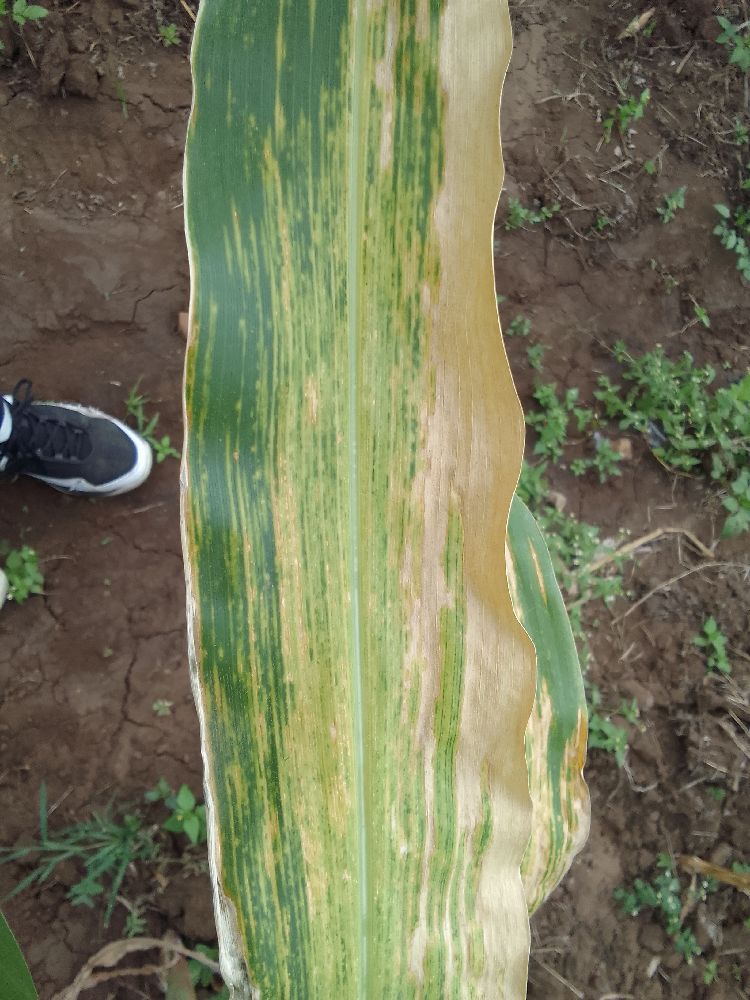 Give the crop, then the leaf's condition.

maize, maize lethal necrosis
